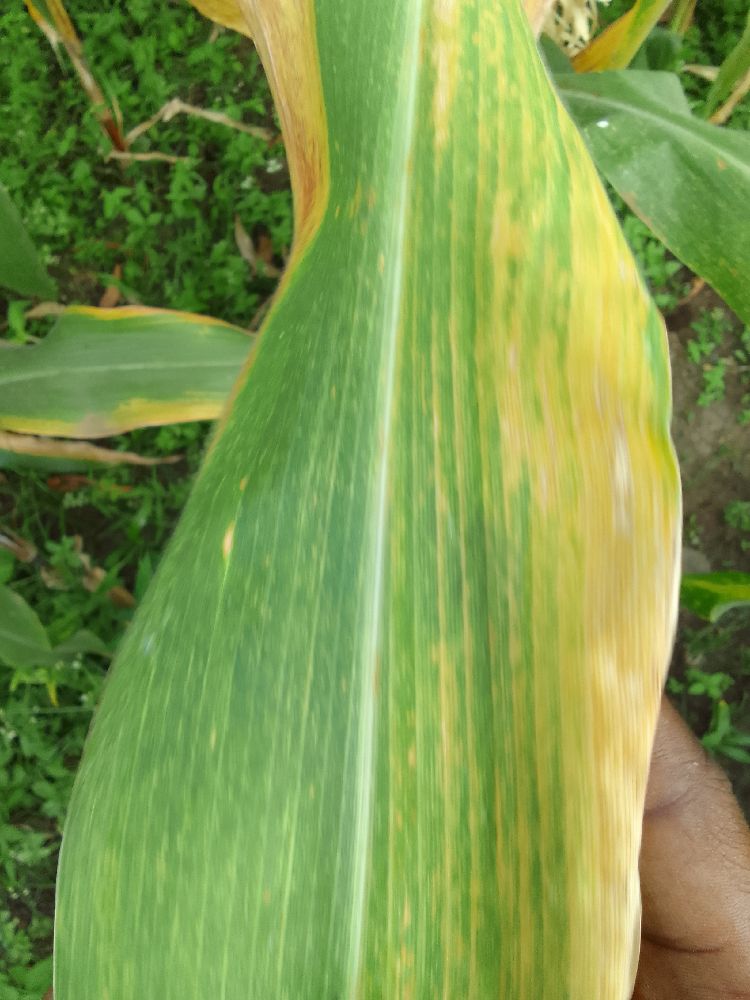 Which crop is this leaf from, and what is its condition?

maize, maize lethal necrosis
